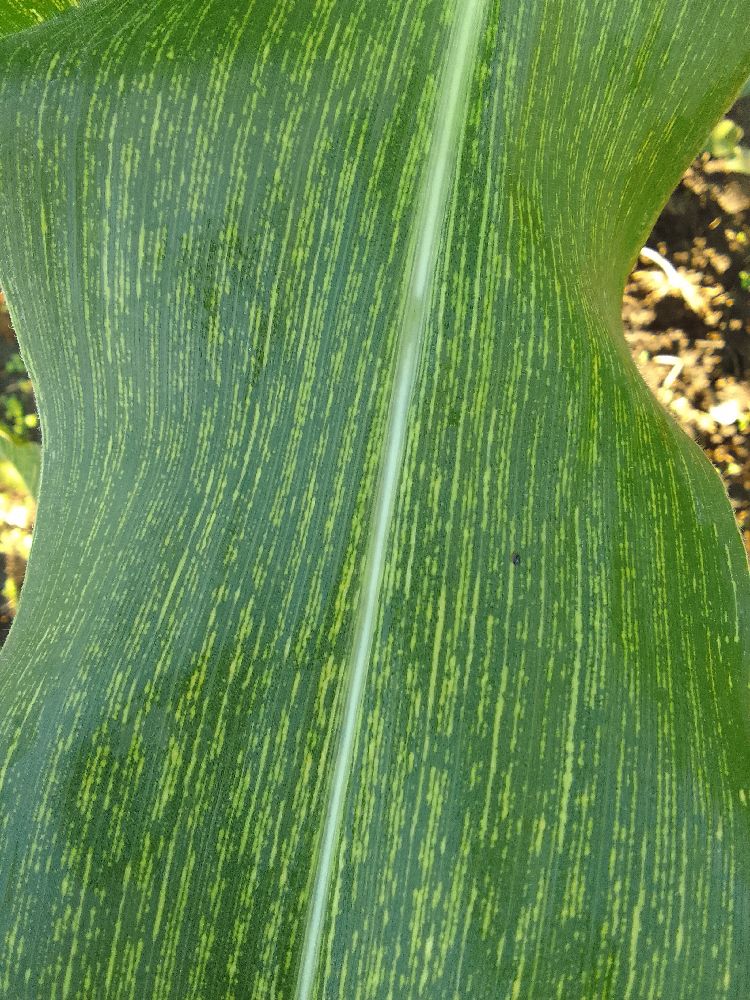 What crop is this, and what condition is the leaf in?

maize, maize streak virus
